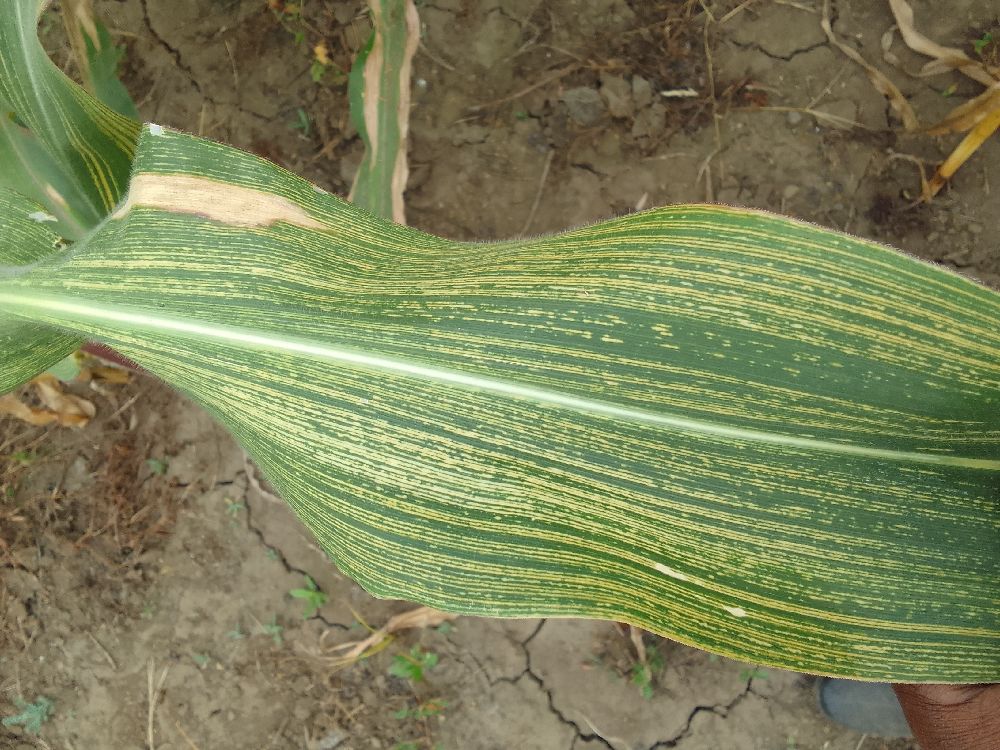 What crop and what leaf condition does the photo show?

maize, maize streak virus
